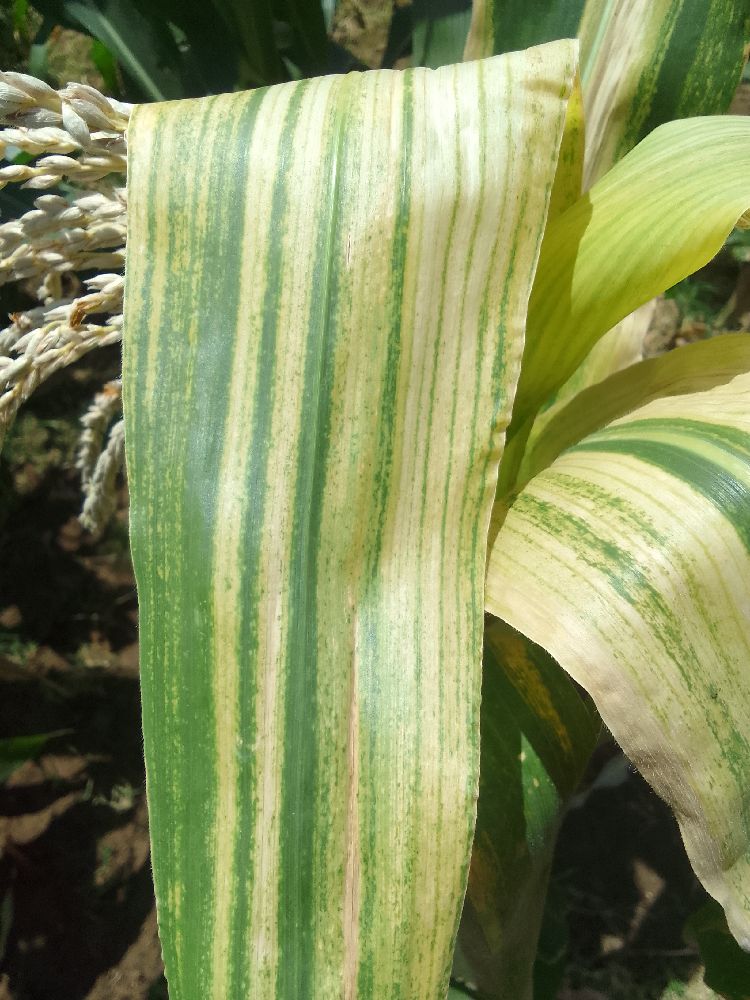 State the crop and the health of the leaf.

maize, maize lethal necrosis
